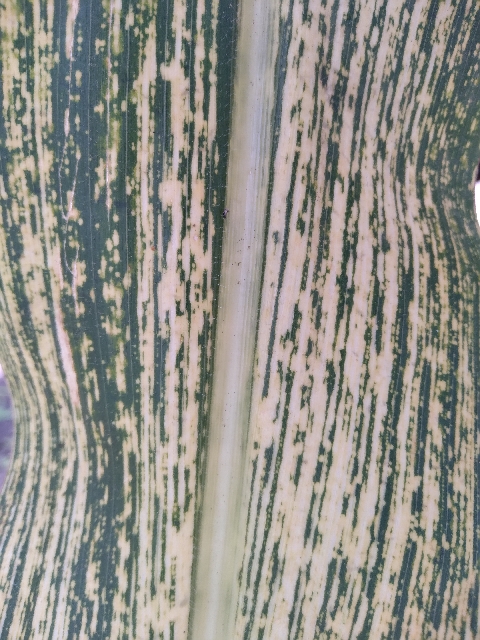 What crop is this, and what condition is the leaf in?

maize, maize streak virus
